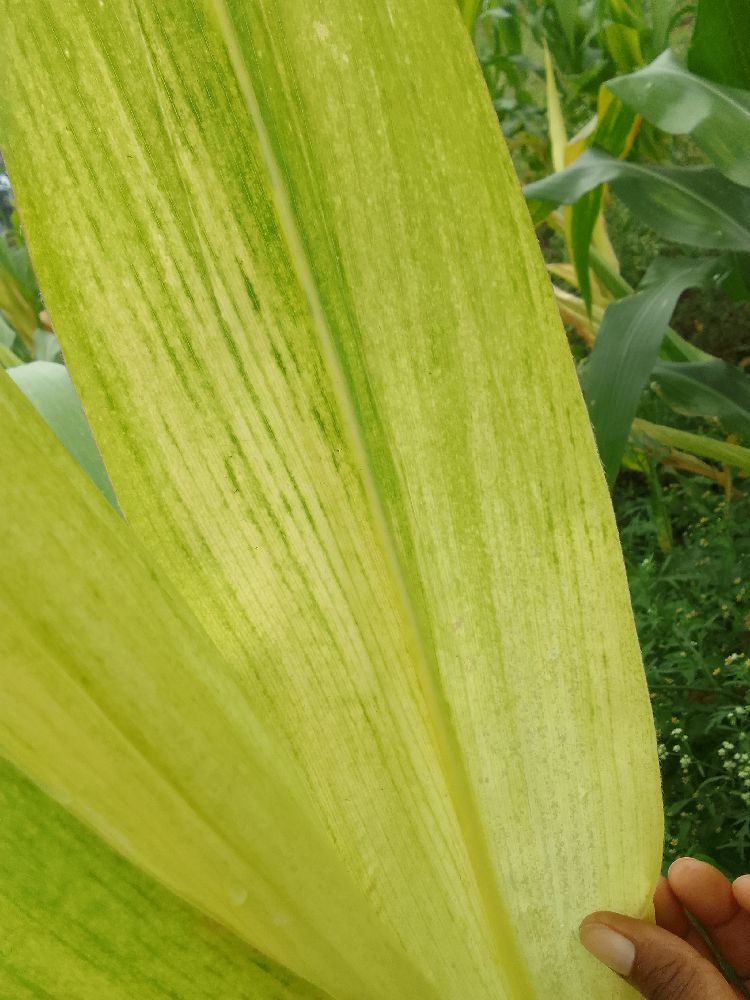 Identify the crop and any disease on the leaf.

maize, maize lethal necrosis
